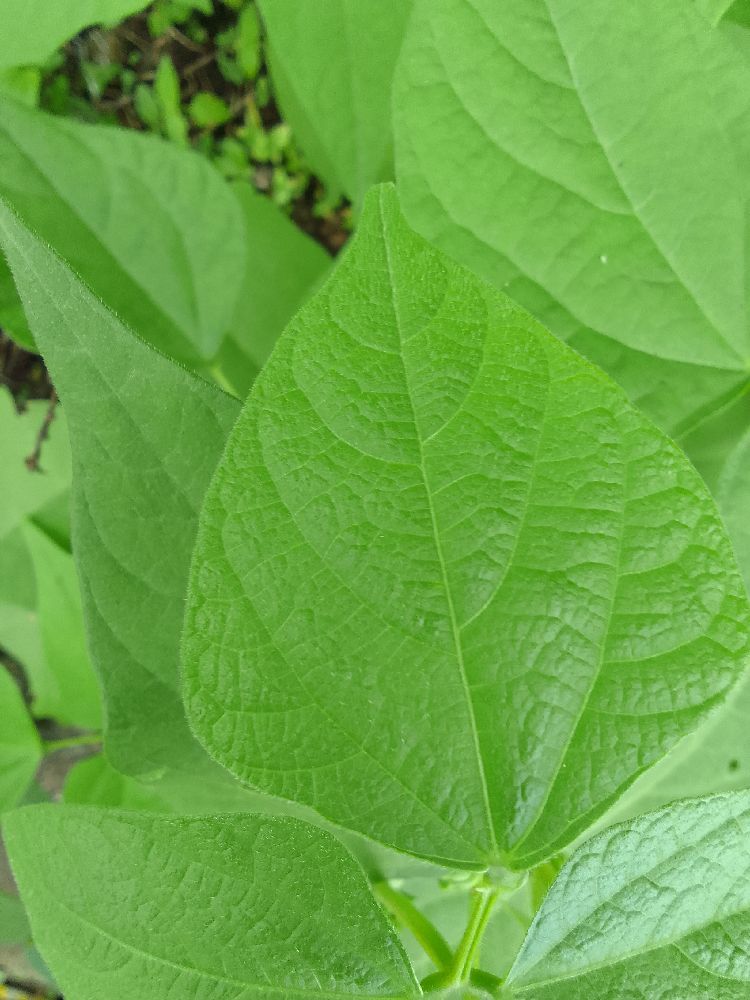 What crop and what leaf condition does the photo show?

common bean, healthy
